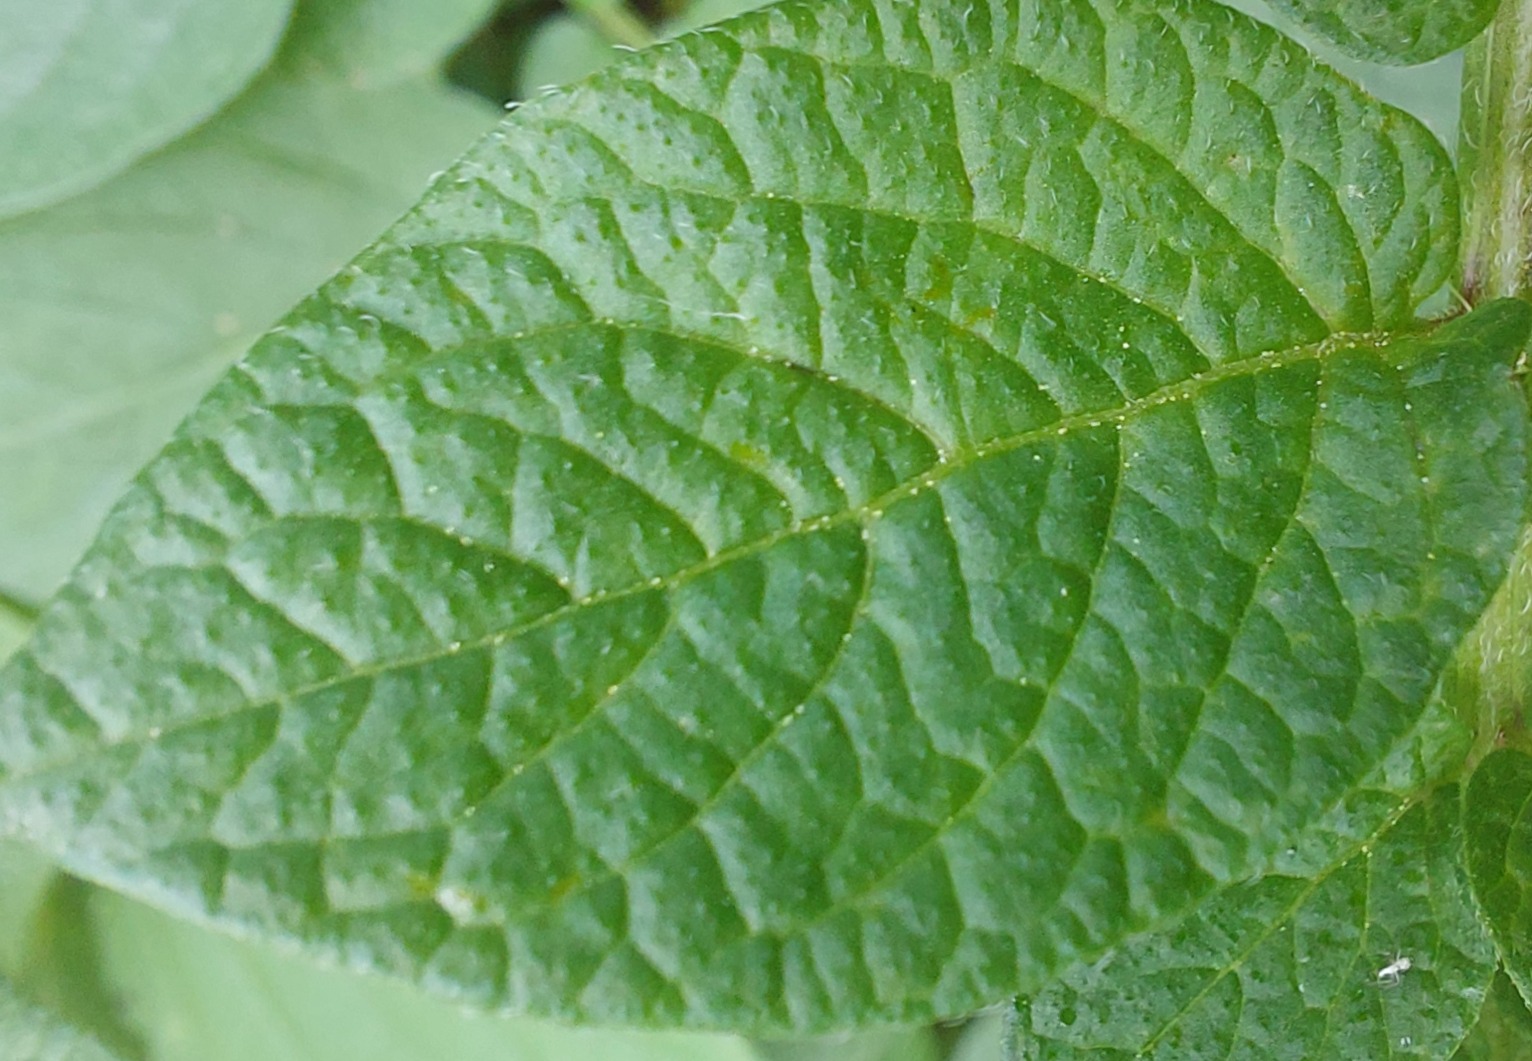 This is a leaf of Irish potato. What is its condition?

healthy
